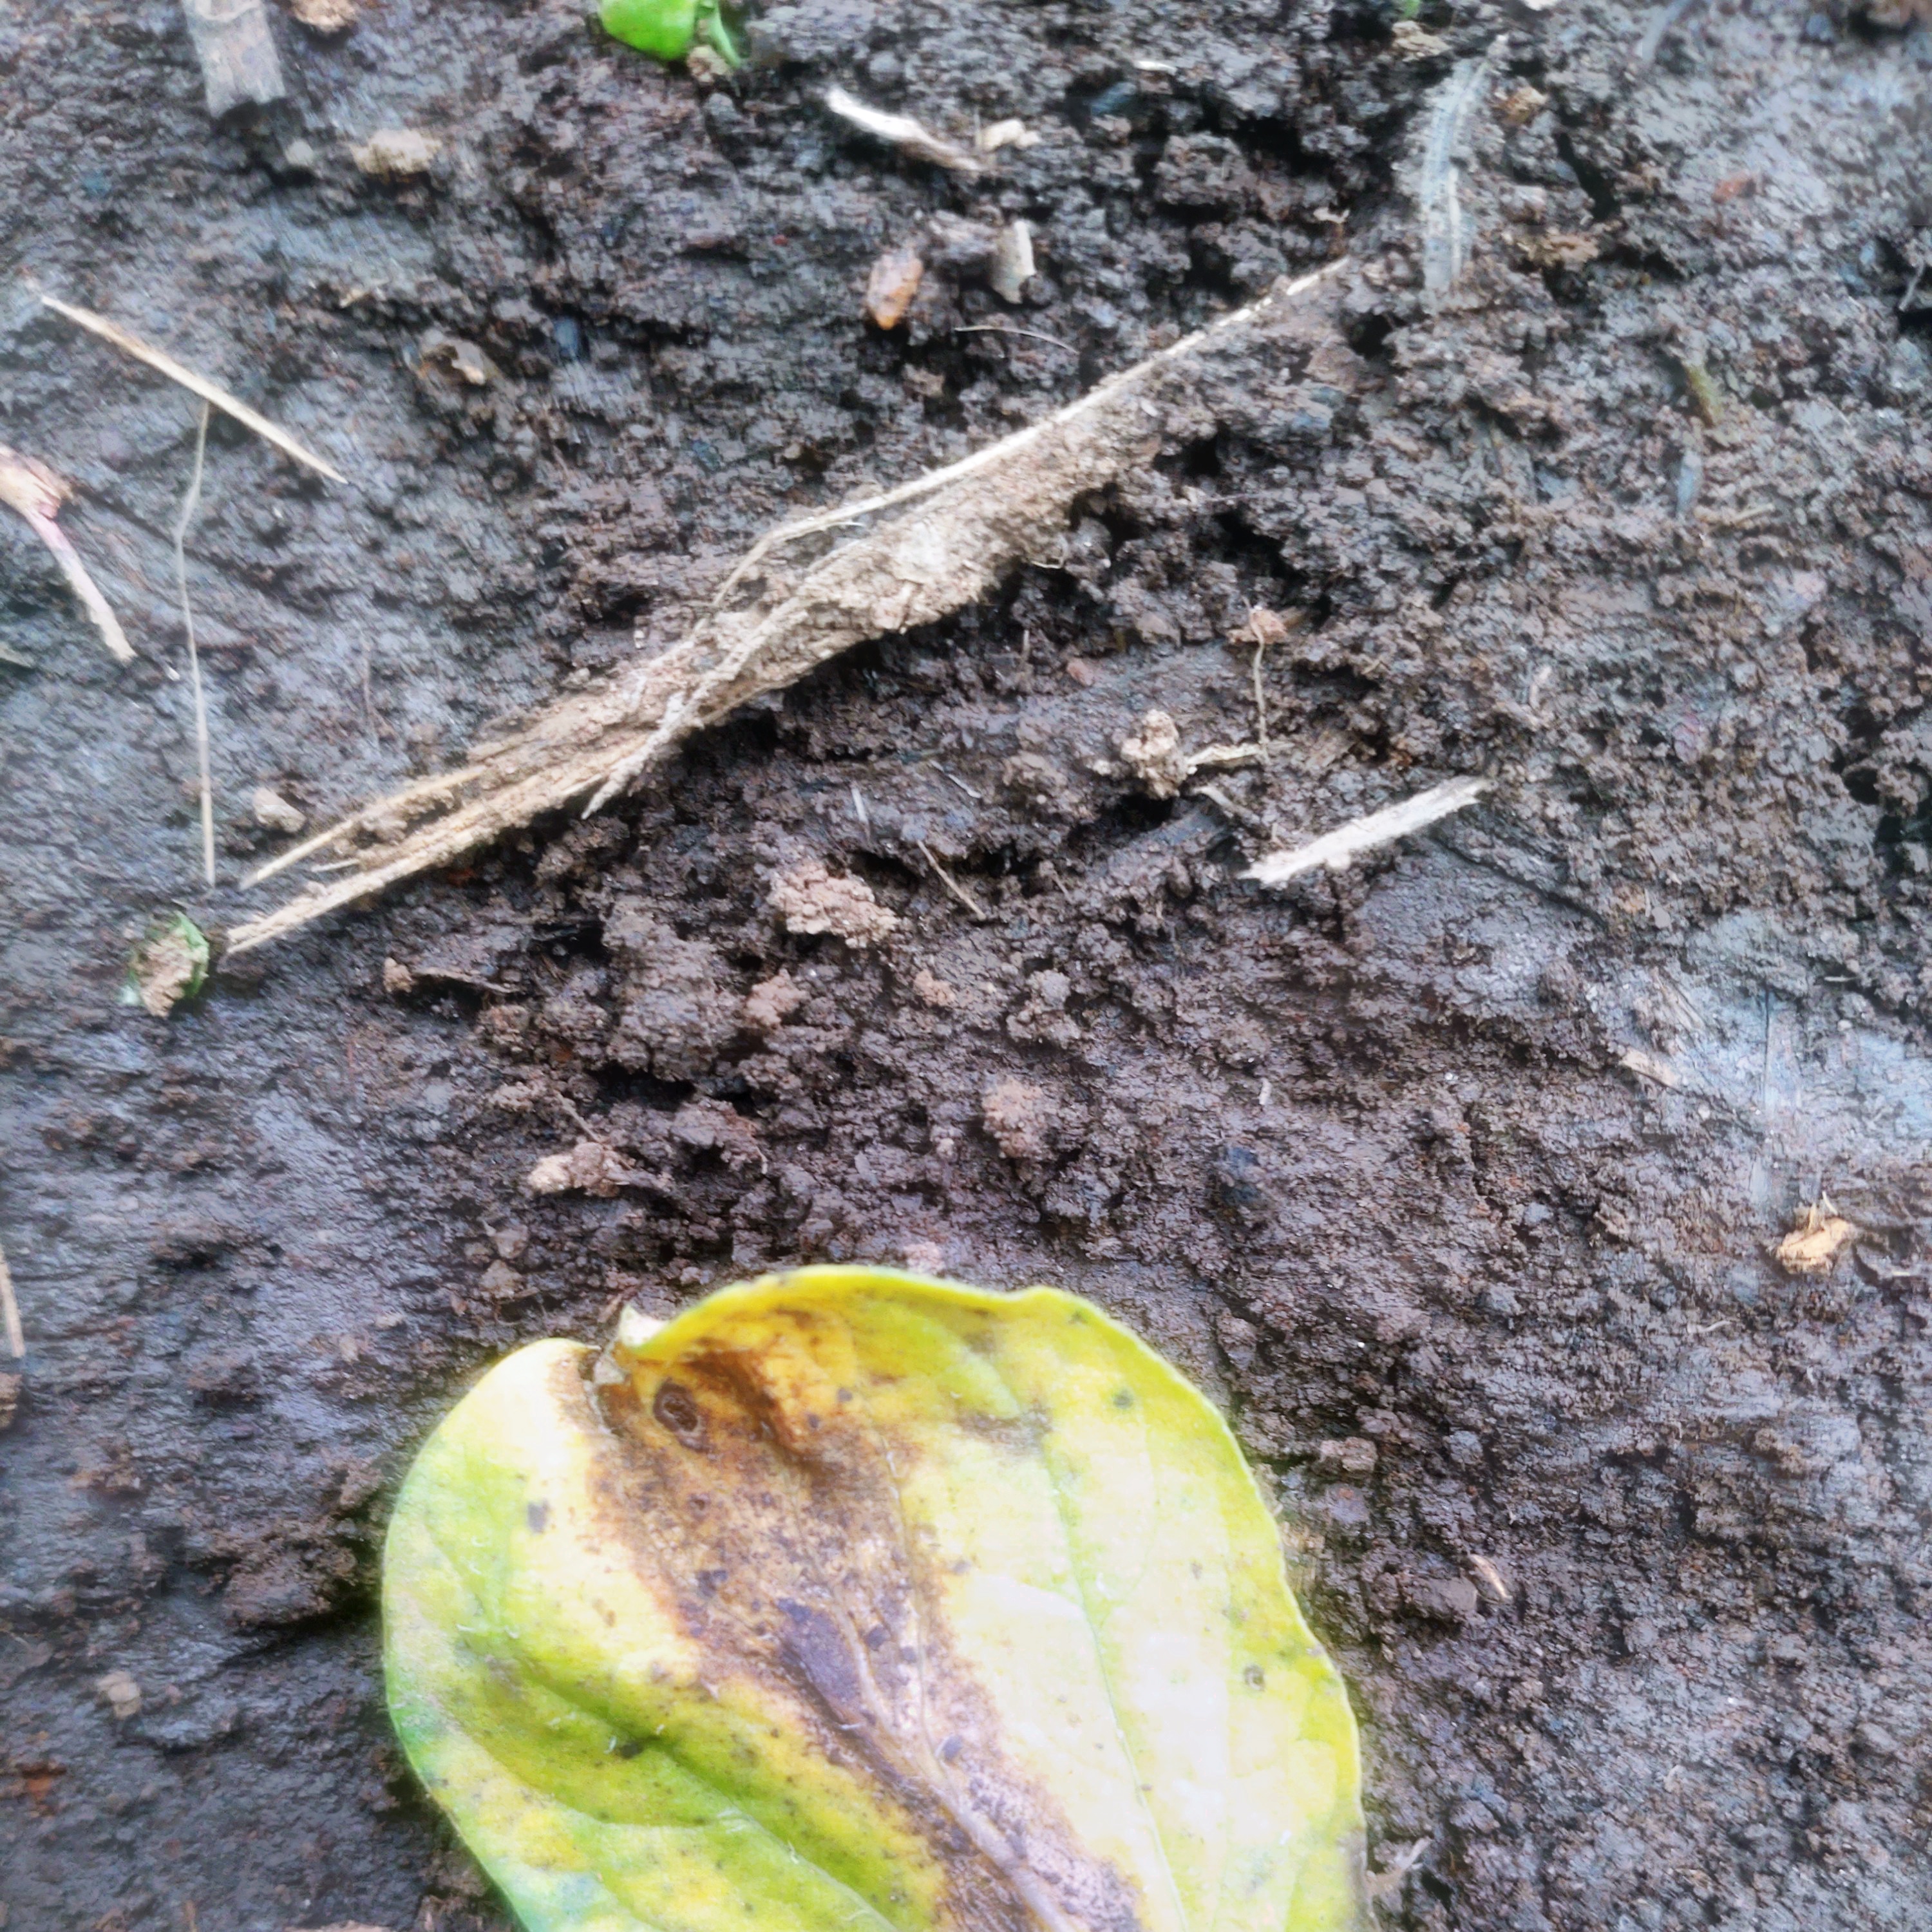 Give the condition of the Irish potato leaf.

late blight
